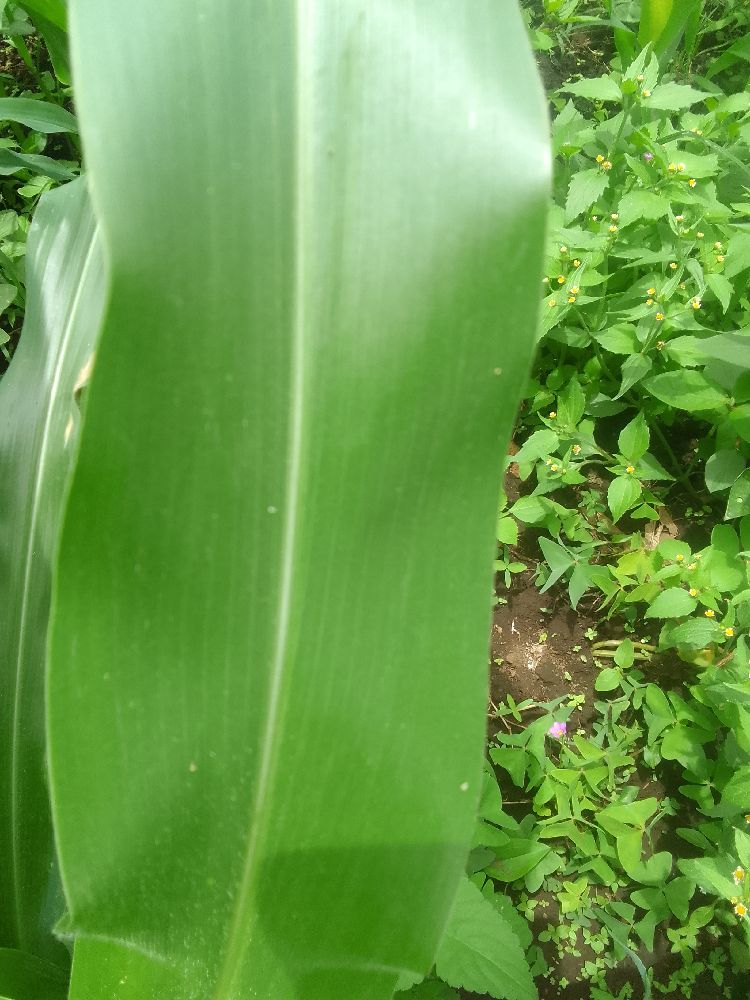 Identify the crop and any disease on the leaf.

maize, healthy
